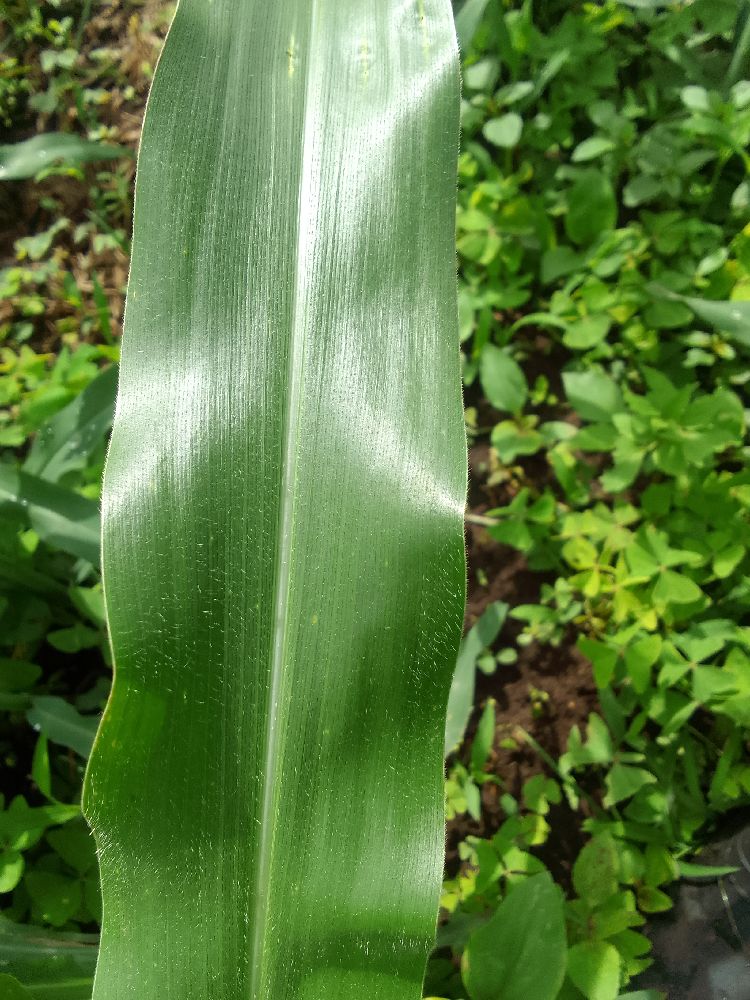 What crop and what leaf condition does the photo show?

maize, healthy
